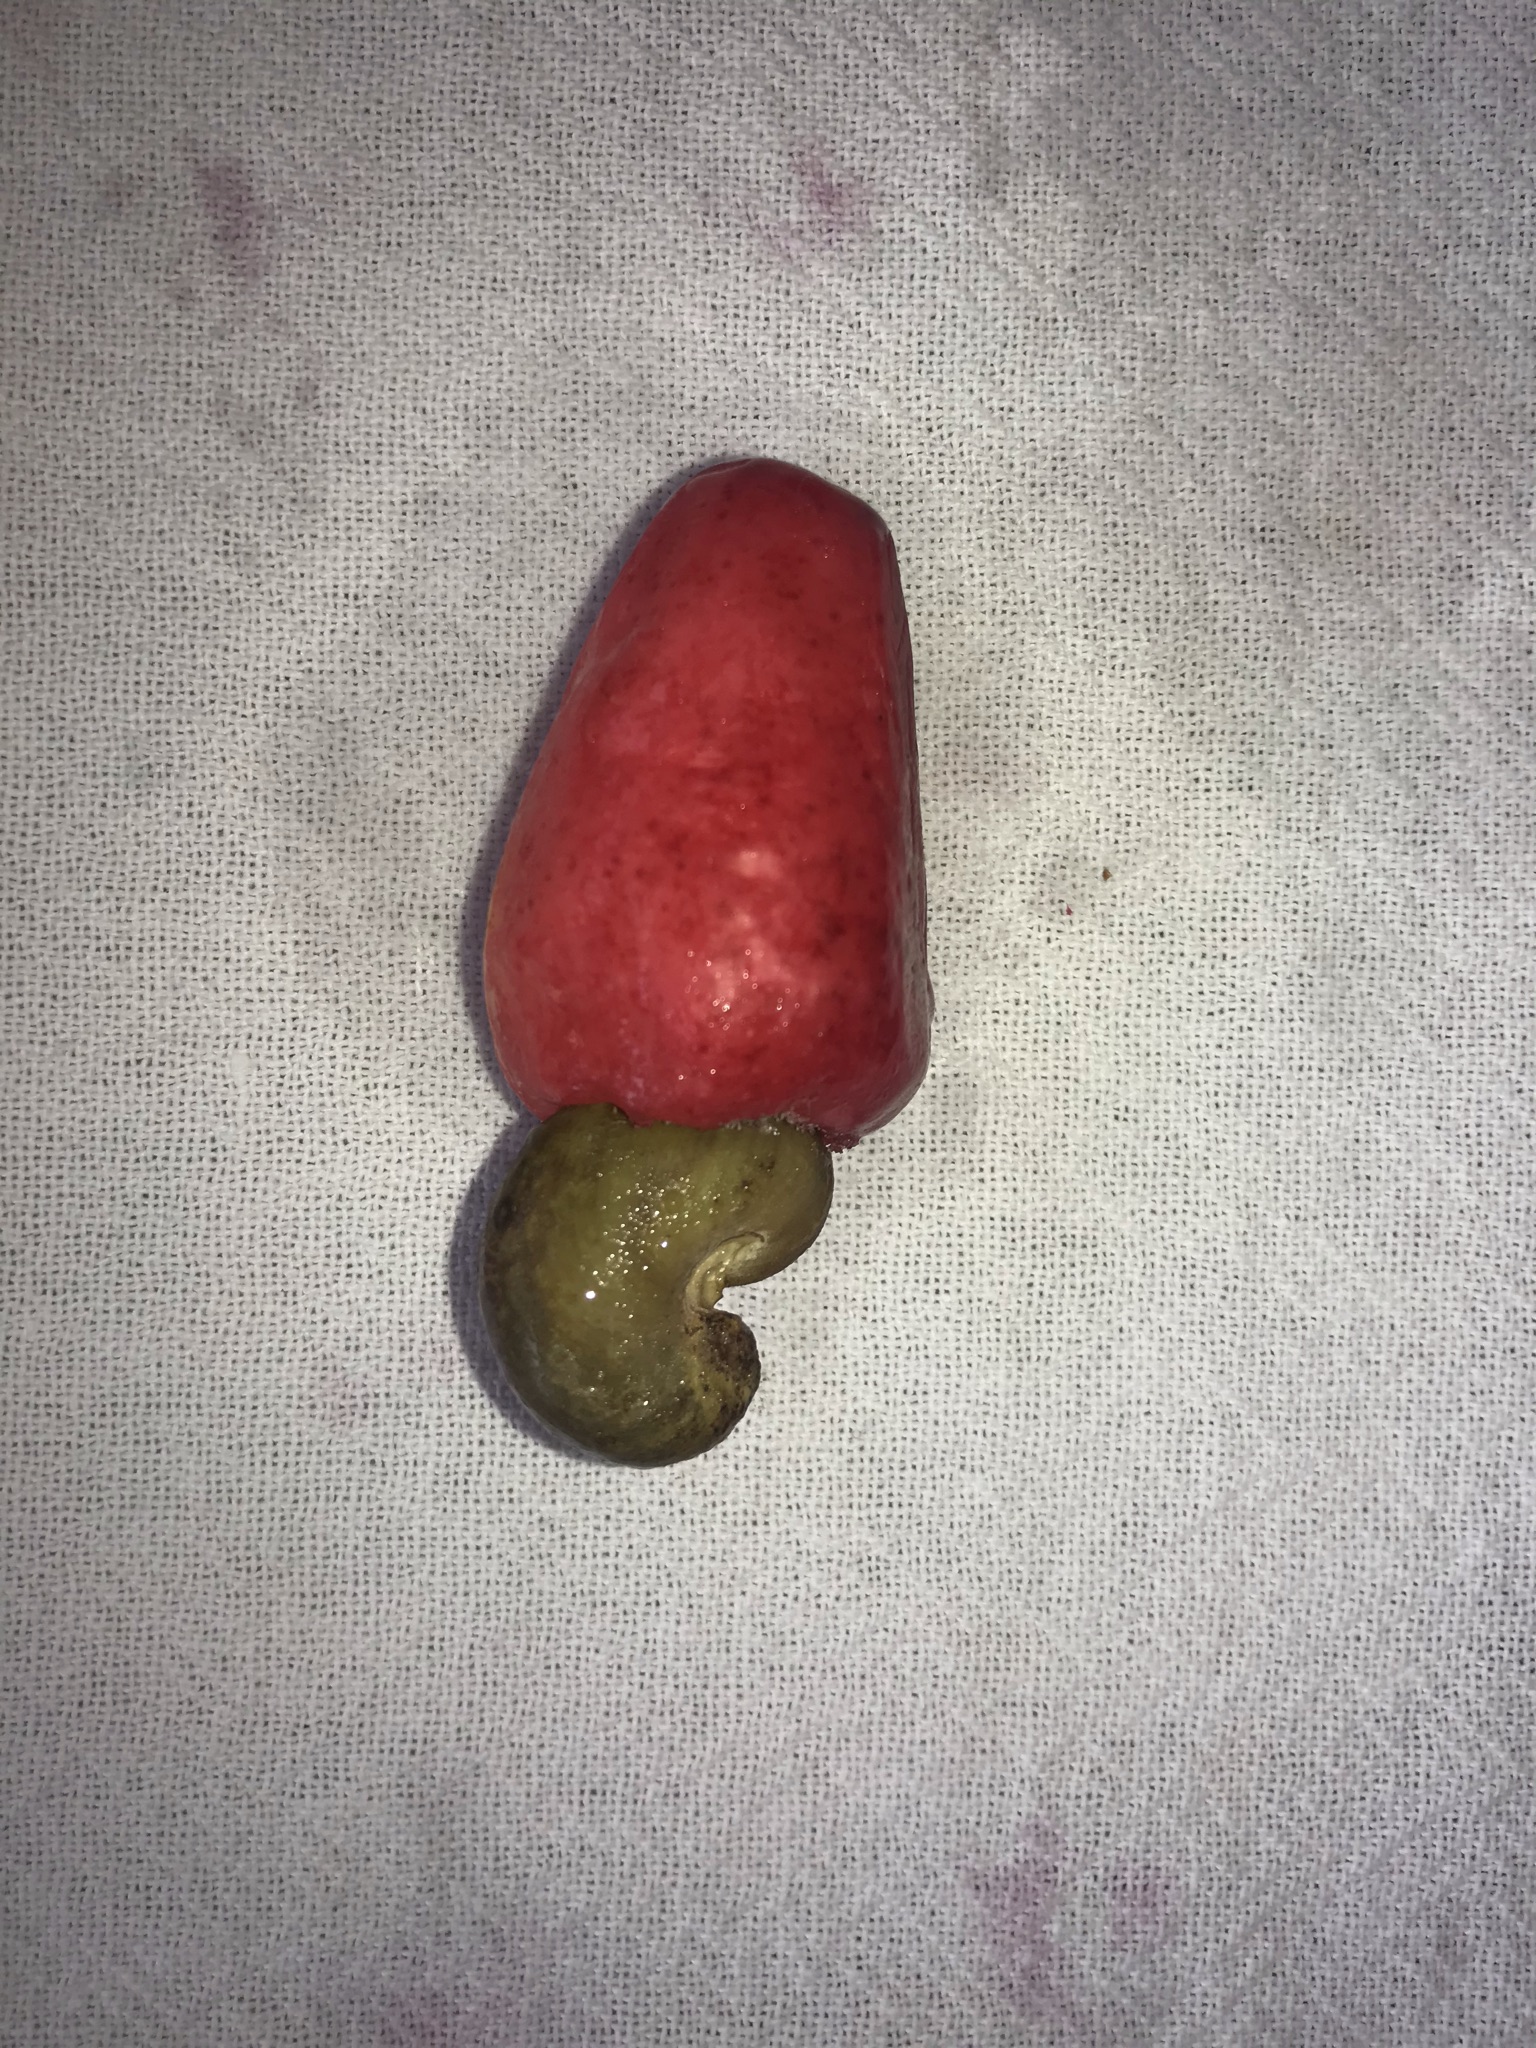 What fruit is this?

caju vermelho
